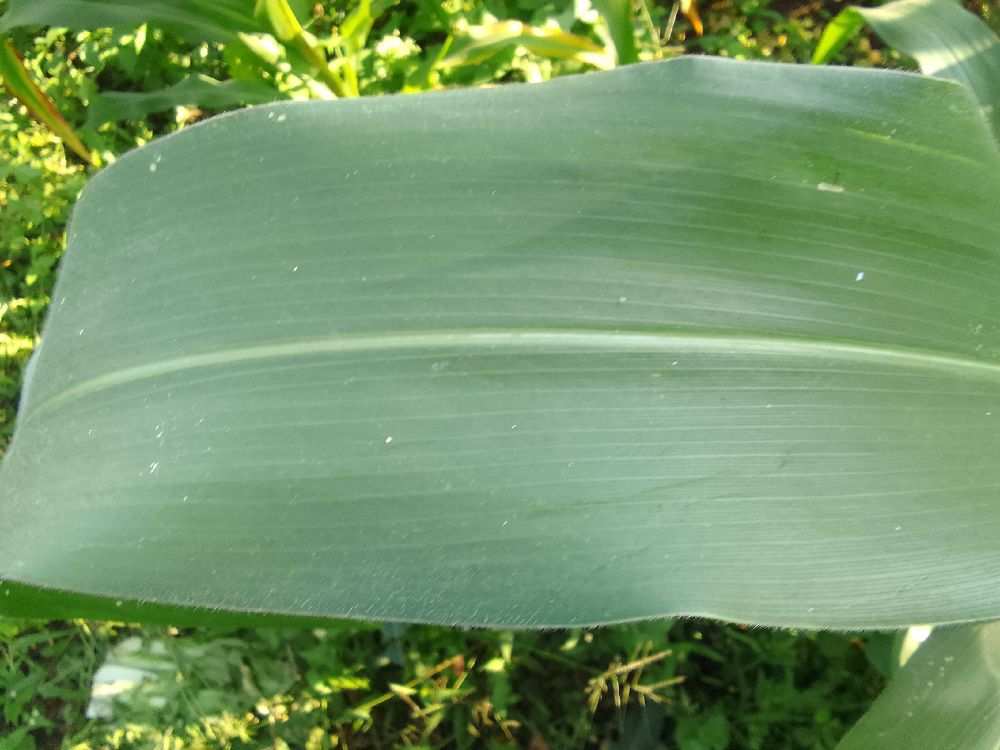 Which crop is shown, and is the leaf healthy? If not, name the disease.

maize, healthy
